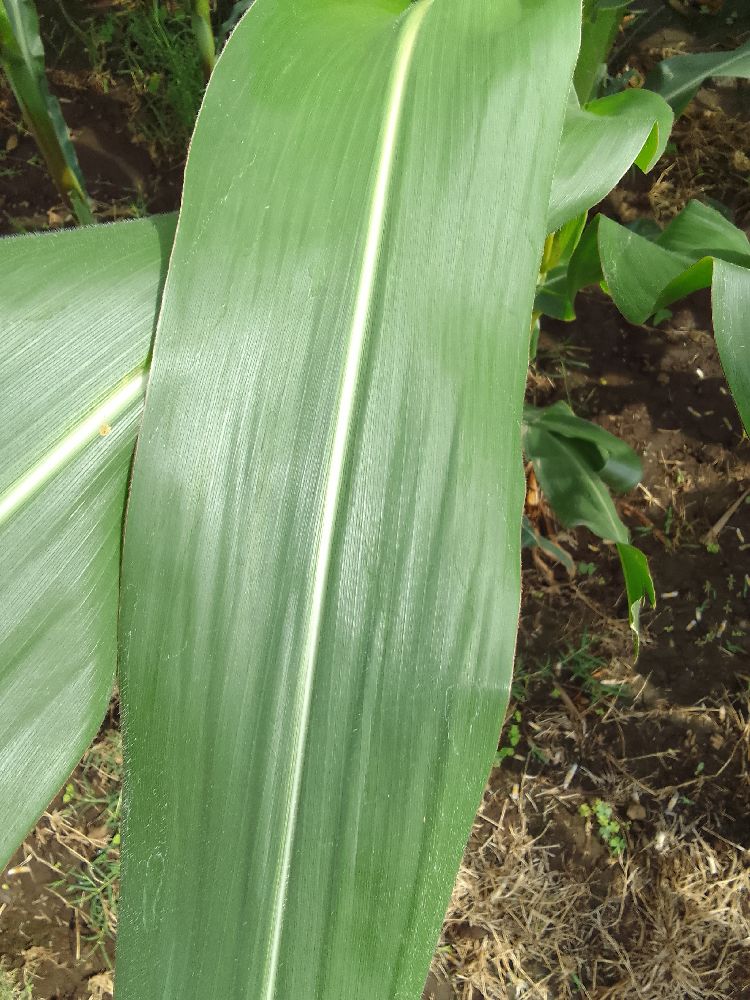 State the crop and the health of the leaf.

maize, healthy
